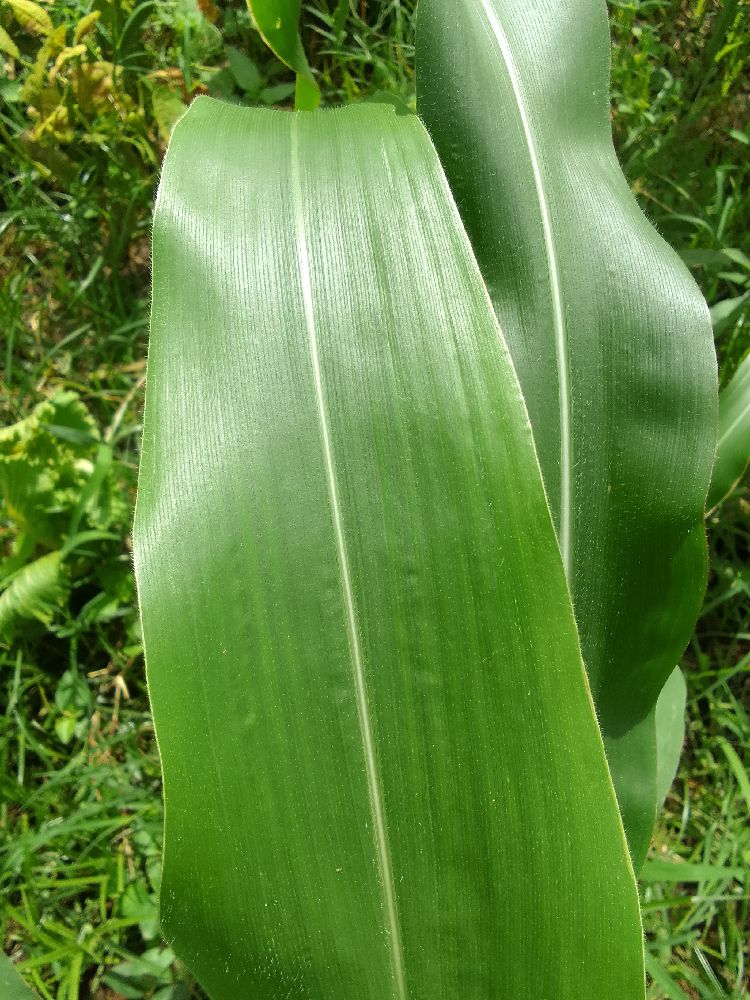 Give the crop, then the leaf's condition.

maize, healthy
